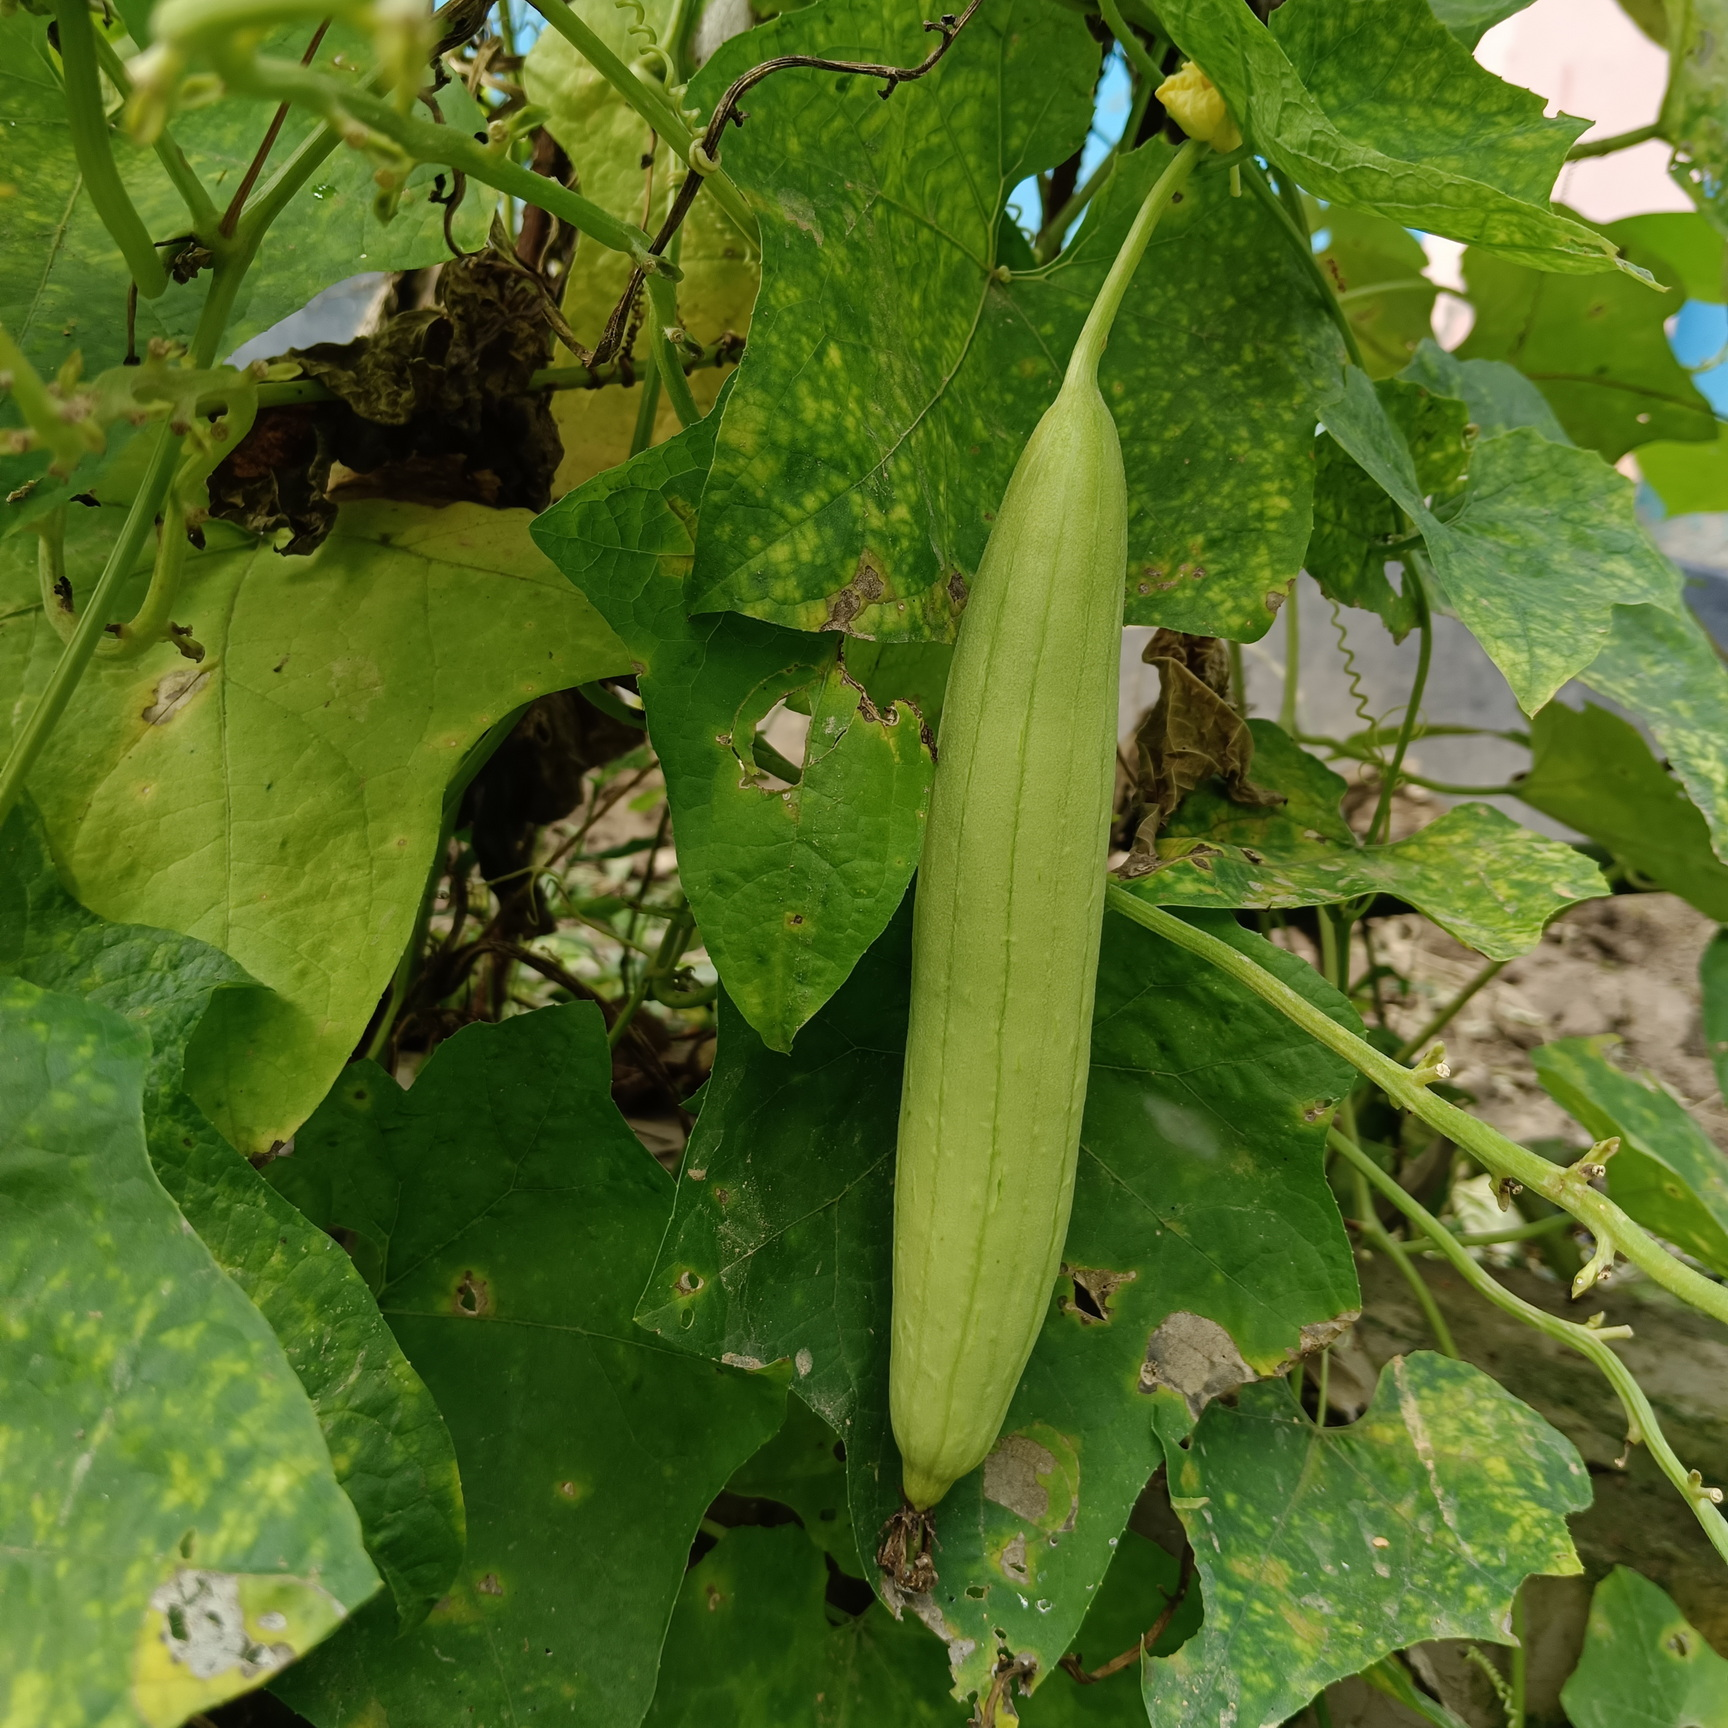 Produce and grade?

luffa, fresh
